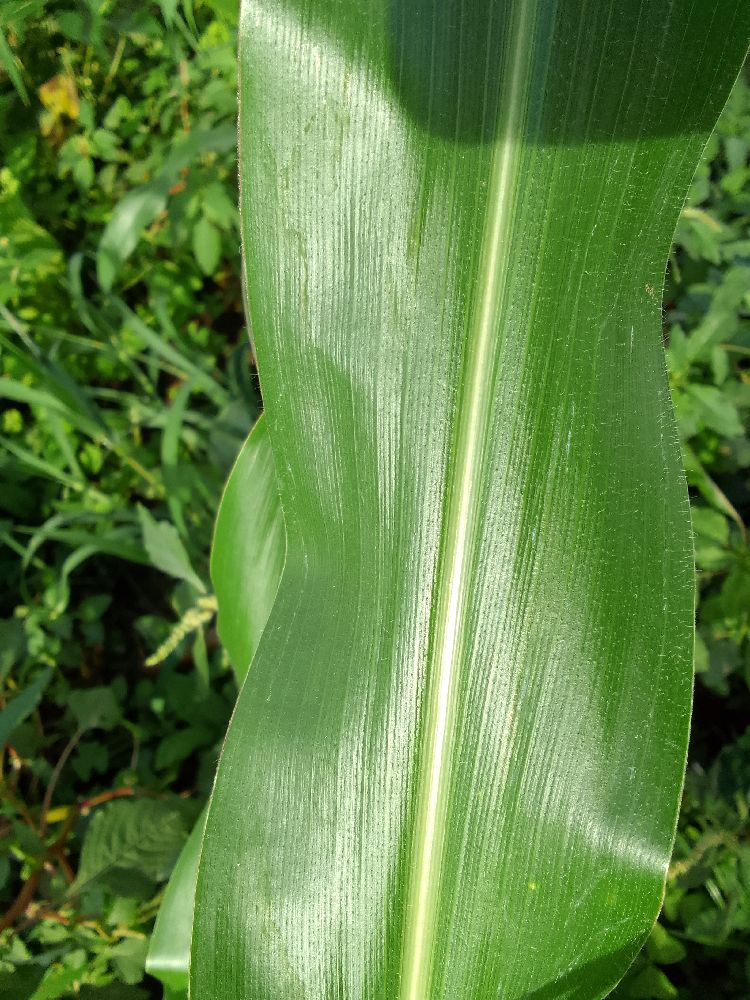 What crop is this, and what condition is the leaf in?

maize, healthy
